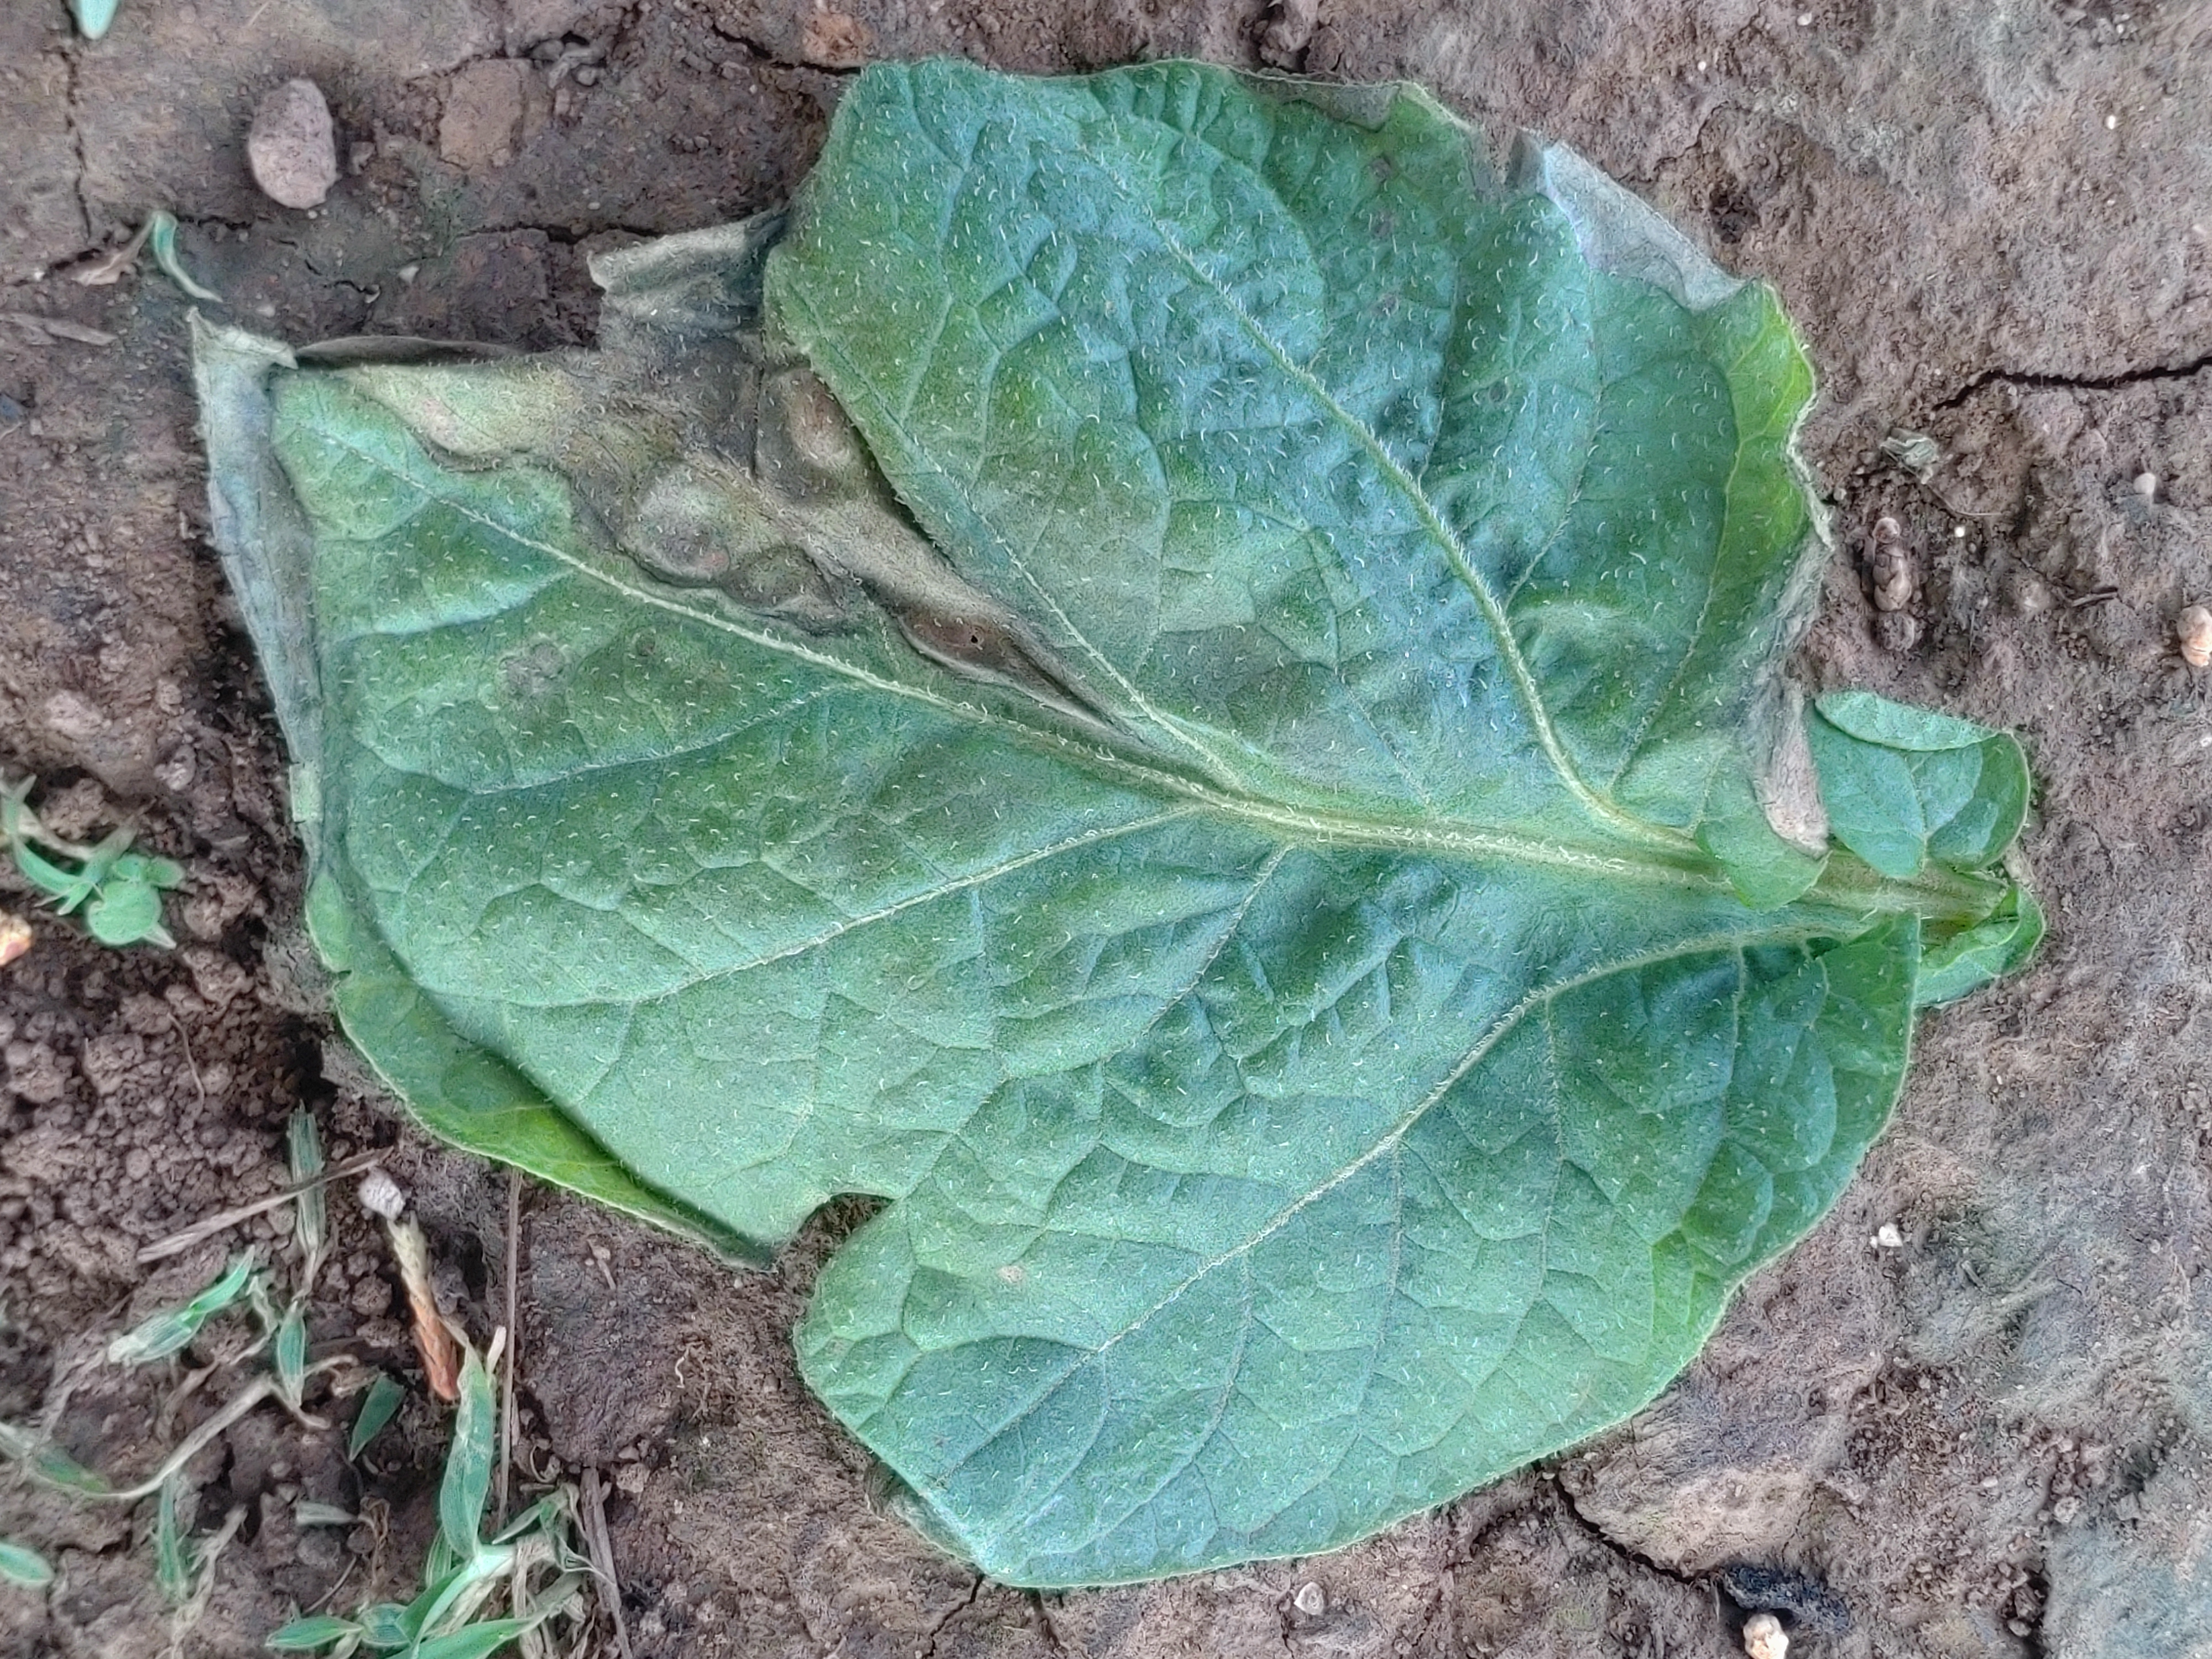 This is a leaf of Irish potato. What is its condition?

early blight
